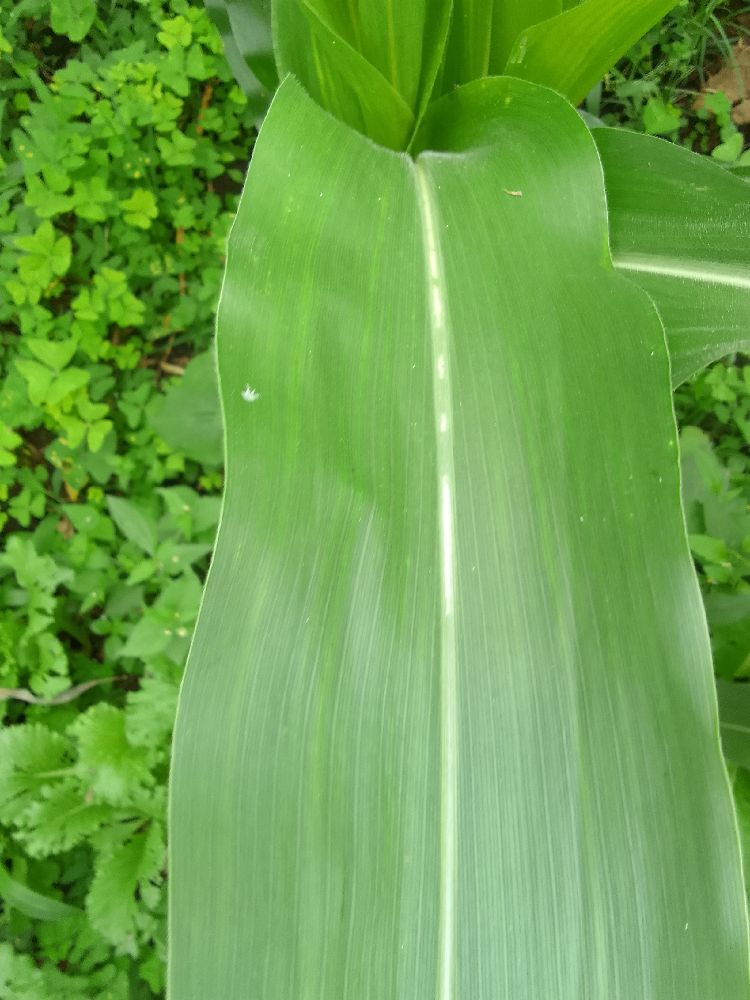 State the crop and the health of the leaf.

maize, healthy
